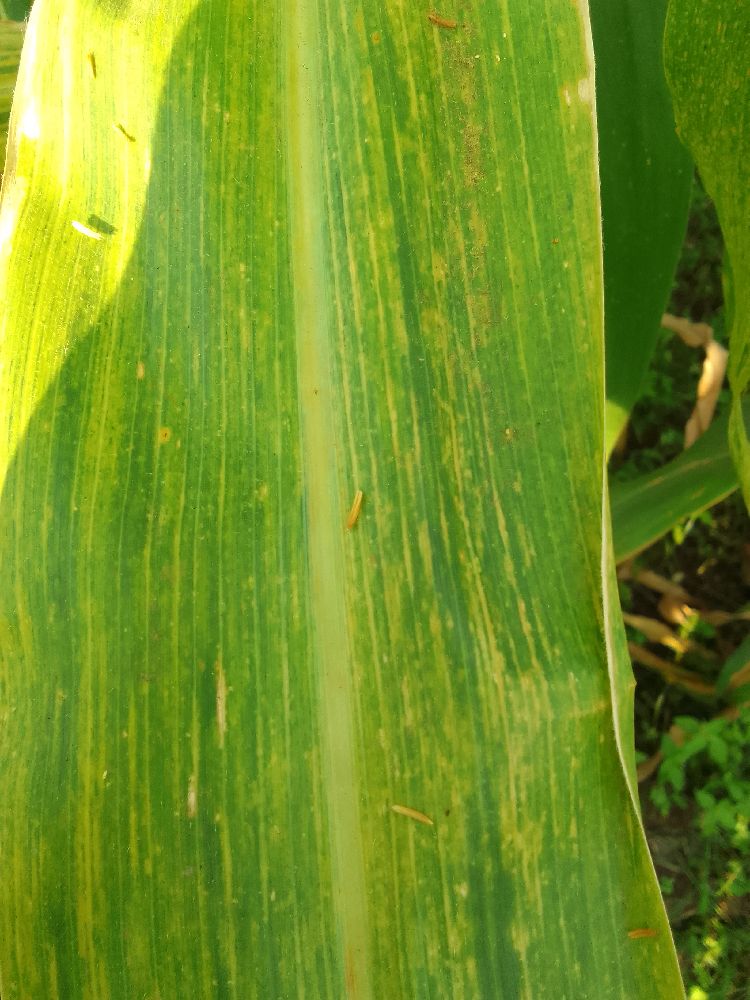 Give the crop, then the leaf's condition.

maize, maize lethal necrosis
